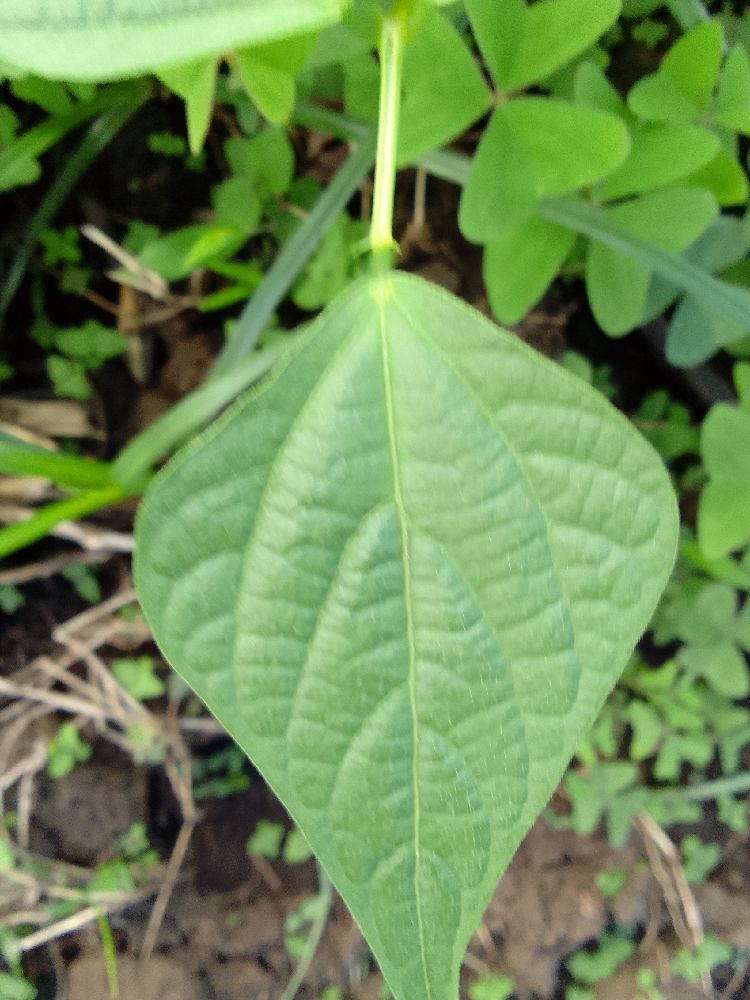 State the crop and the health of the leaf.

common bean, healthy
